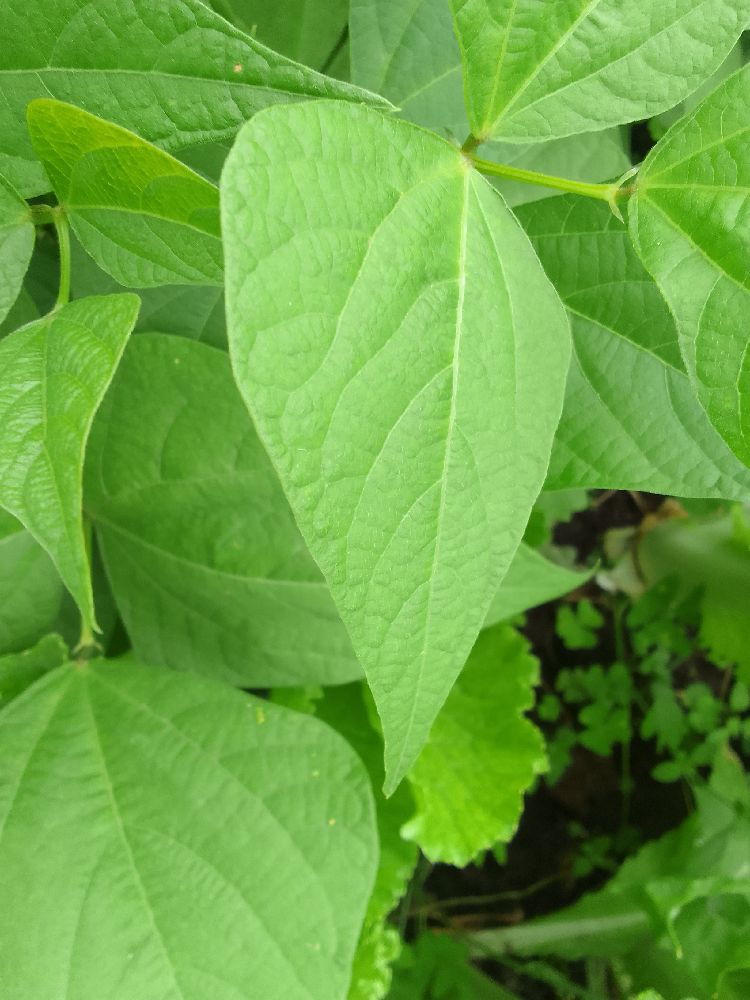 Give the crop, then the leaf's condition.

common bean, healthy
